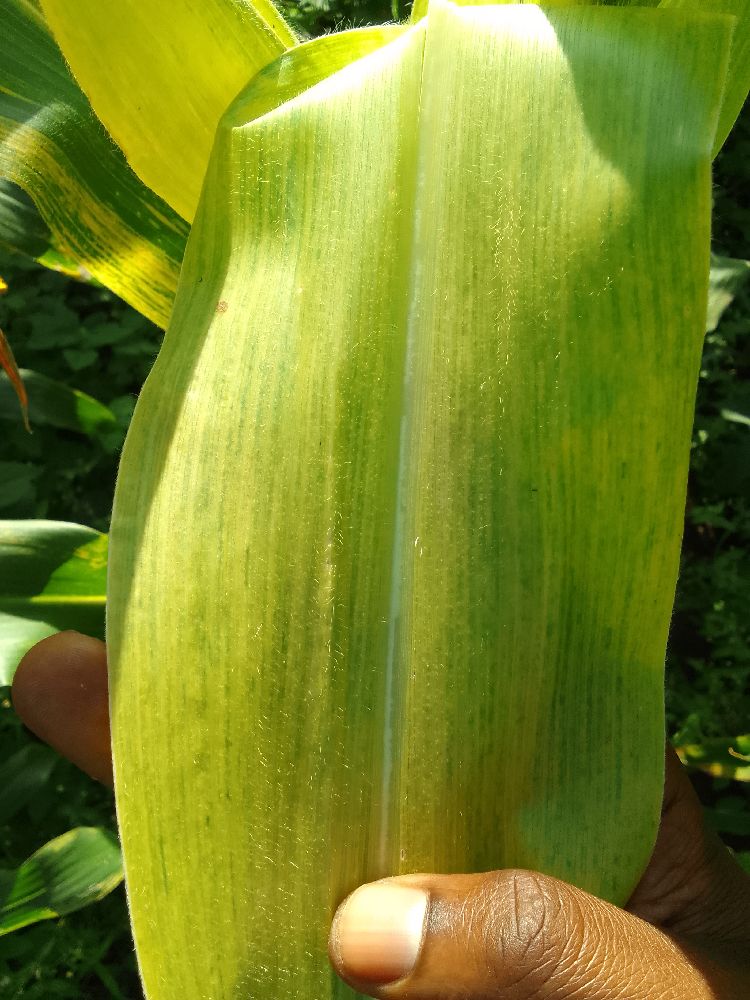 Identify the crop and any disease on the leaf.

maize, maize lethal necrosis
